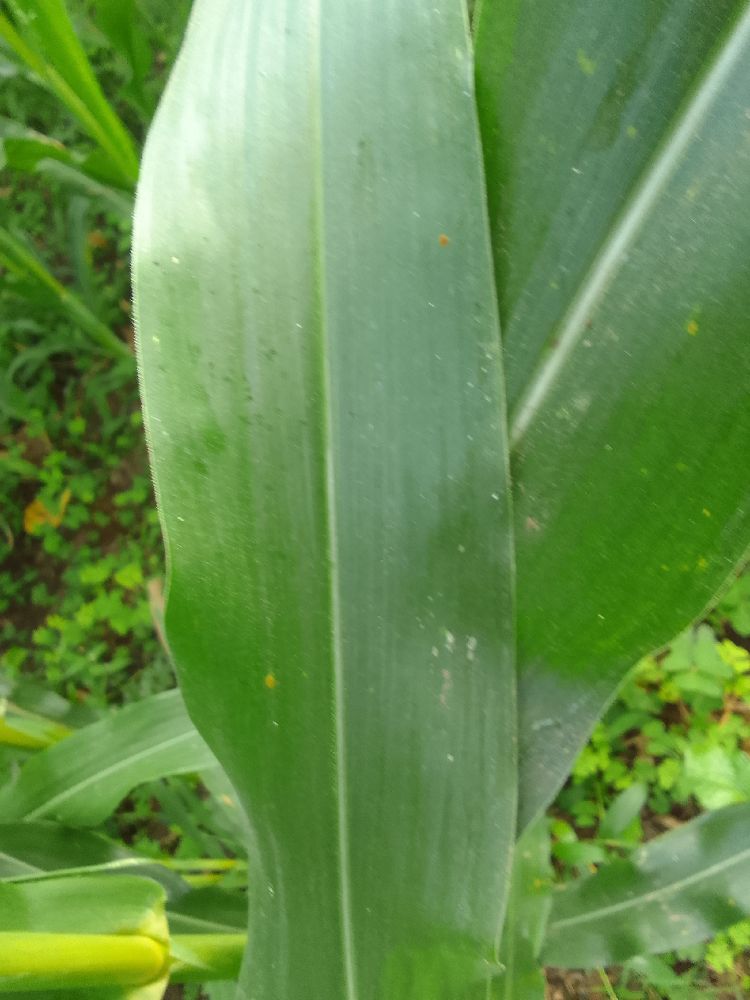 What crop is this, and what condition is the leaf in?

maize, healthy
